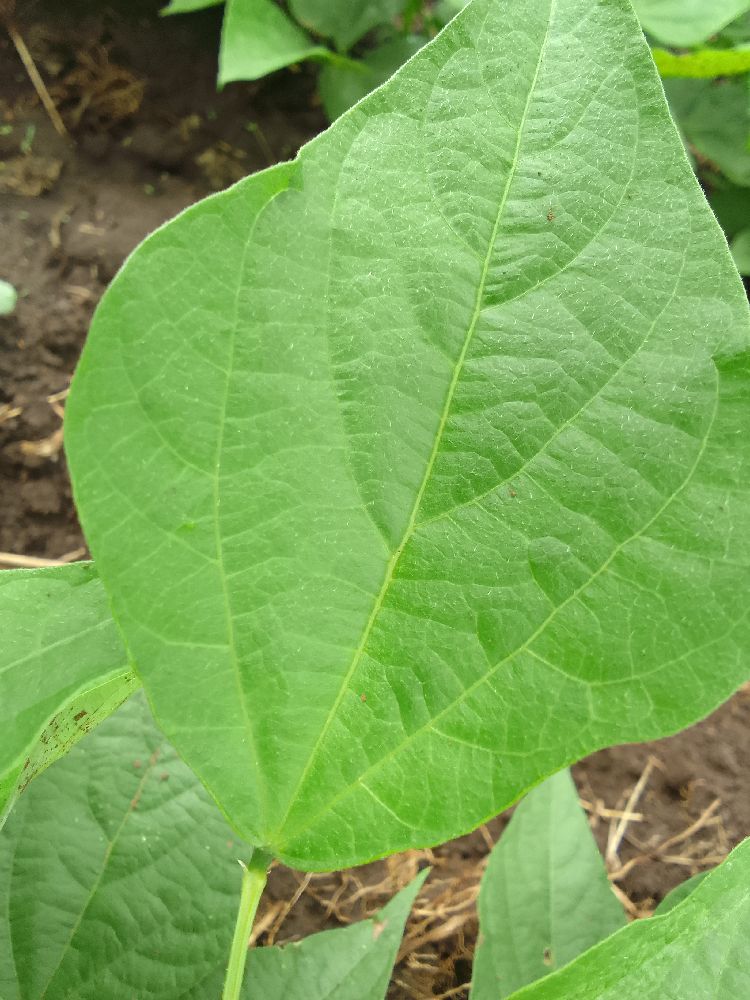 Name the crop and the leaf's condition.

common bean, healthy
